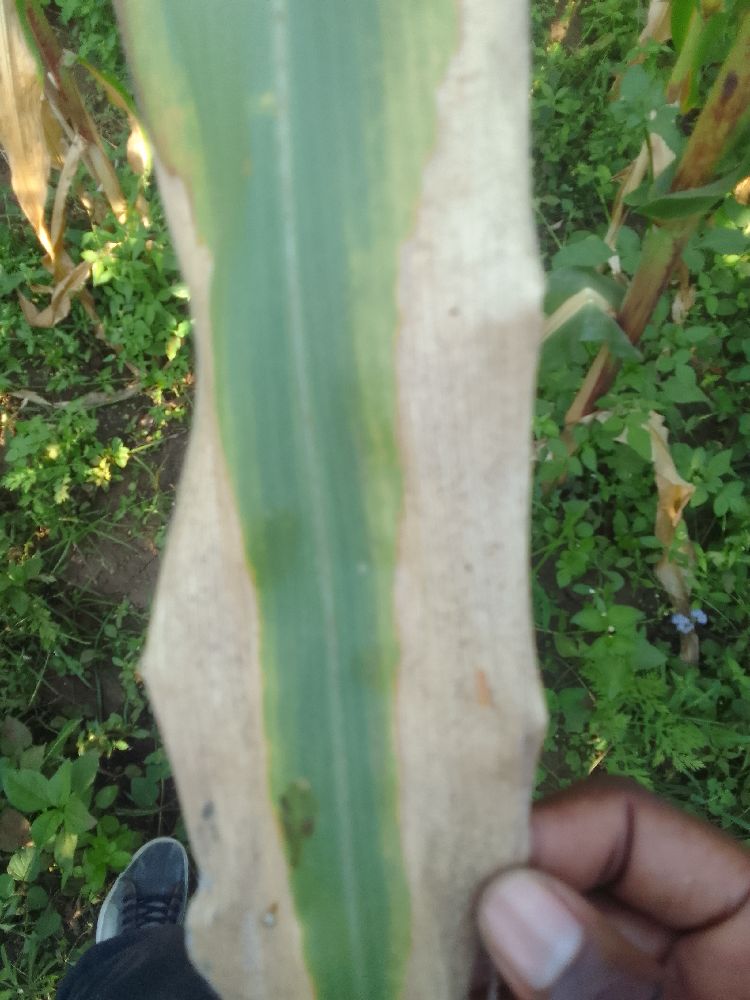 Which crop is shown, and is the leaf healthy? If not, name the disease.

maize, maize lethal necrosis
